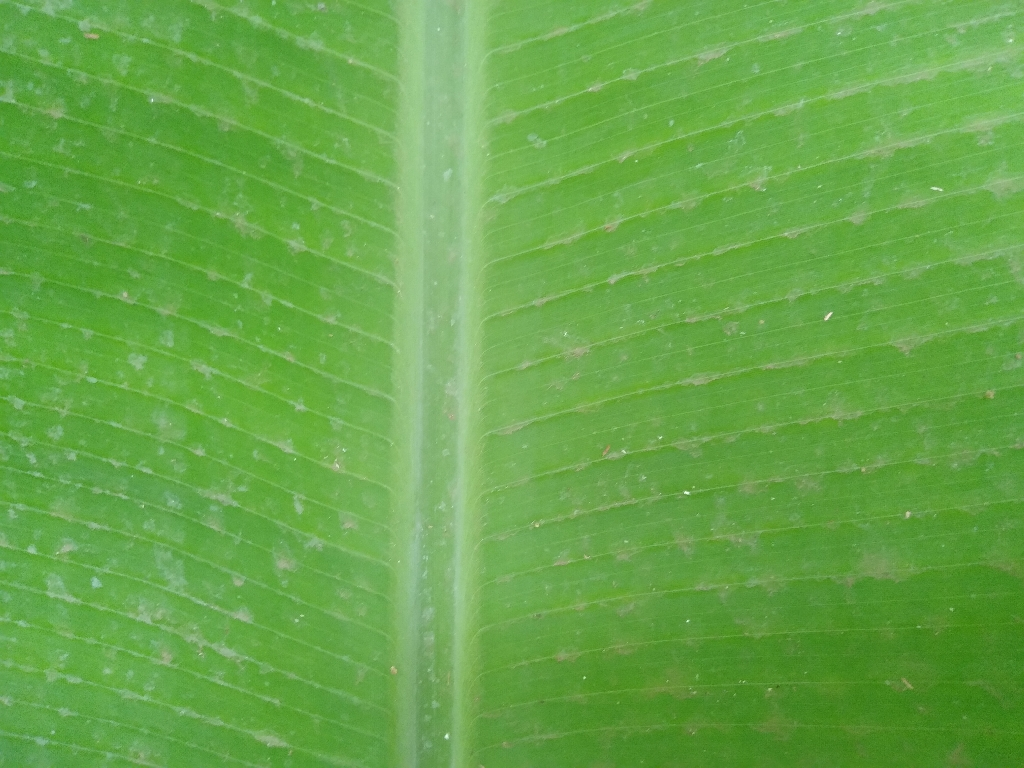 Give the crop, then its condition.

banana, healthy
